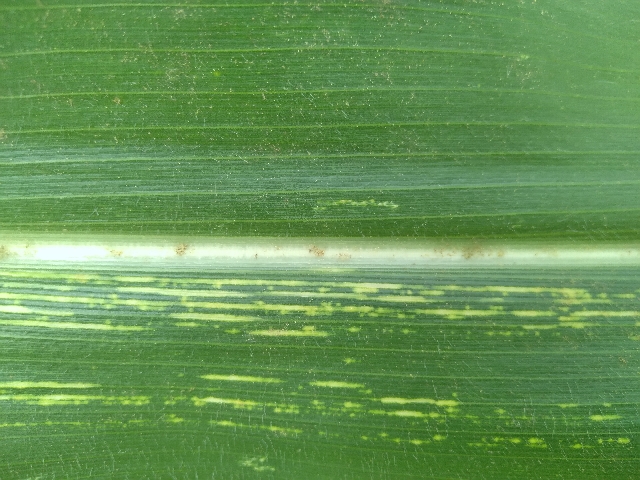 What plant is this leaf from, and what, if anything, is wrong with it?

maize, maize streak virus
